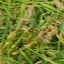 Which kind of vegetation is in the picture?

grass
